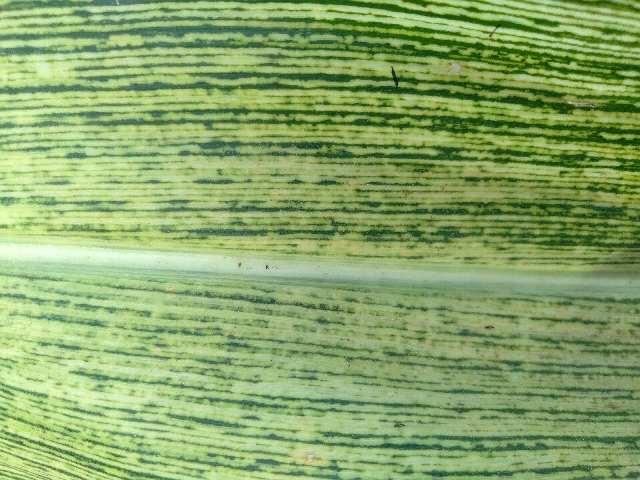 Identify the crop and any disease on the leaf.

maize, maize streak virus
